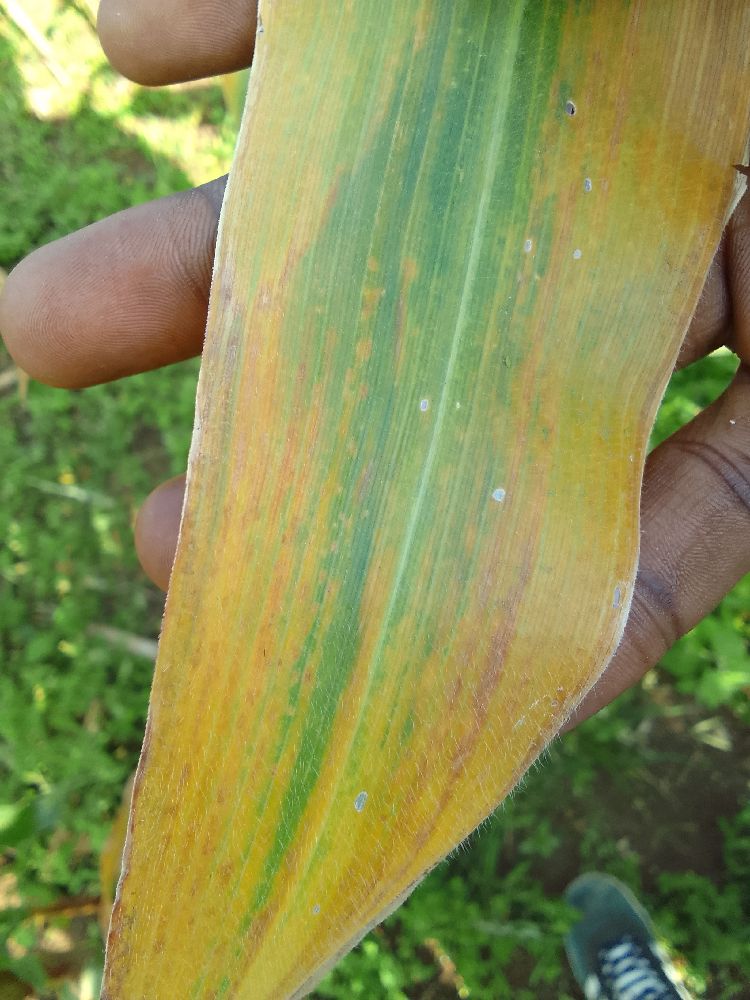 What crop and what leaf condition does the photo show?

maize, maize lethal necrosis
